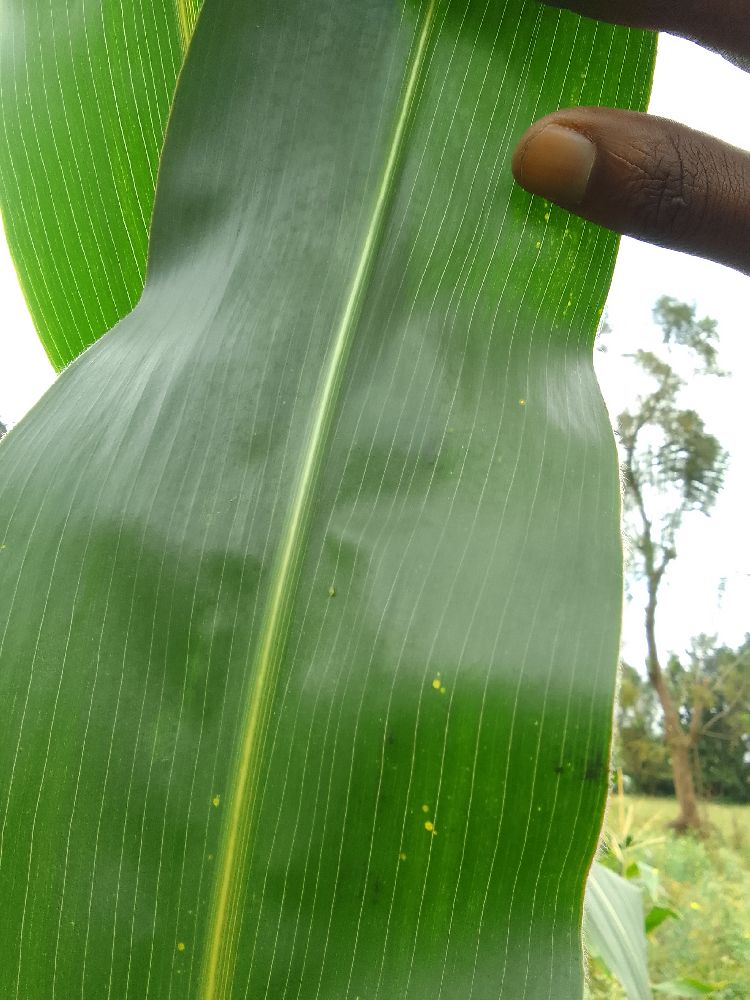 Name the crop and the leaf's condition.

maize, healthy
